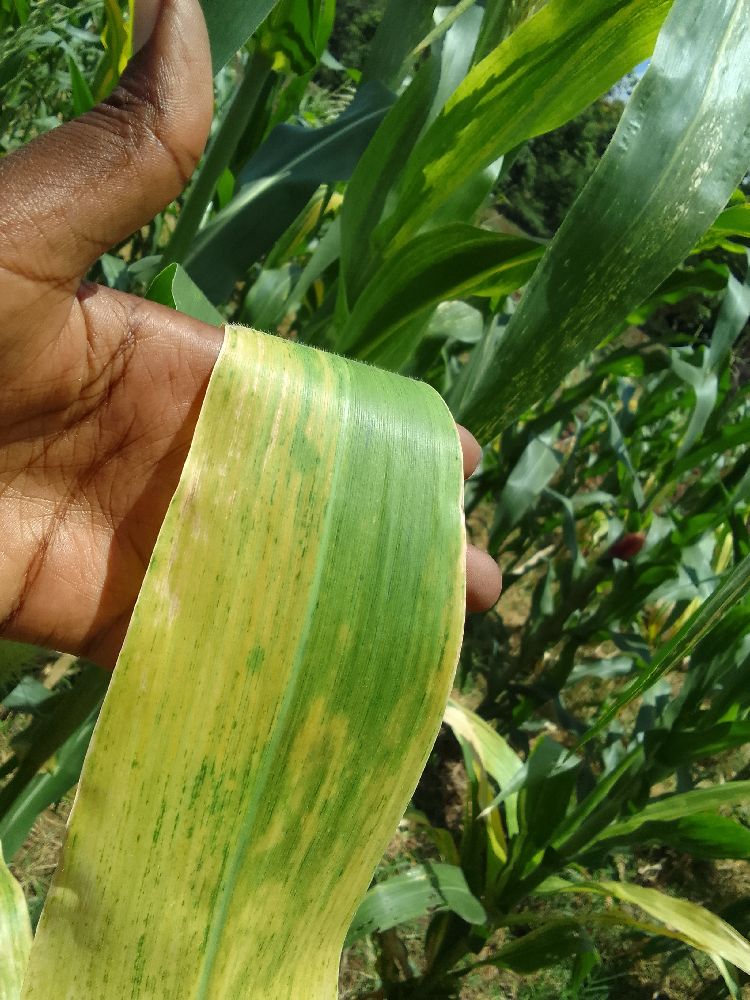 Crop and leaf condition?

maize, maize lethal necrosis
